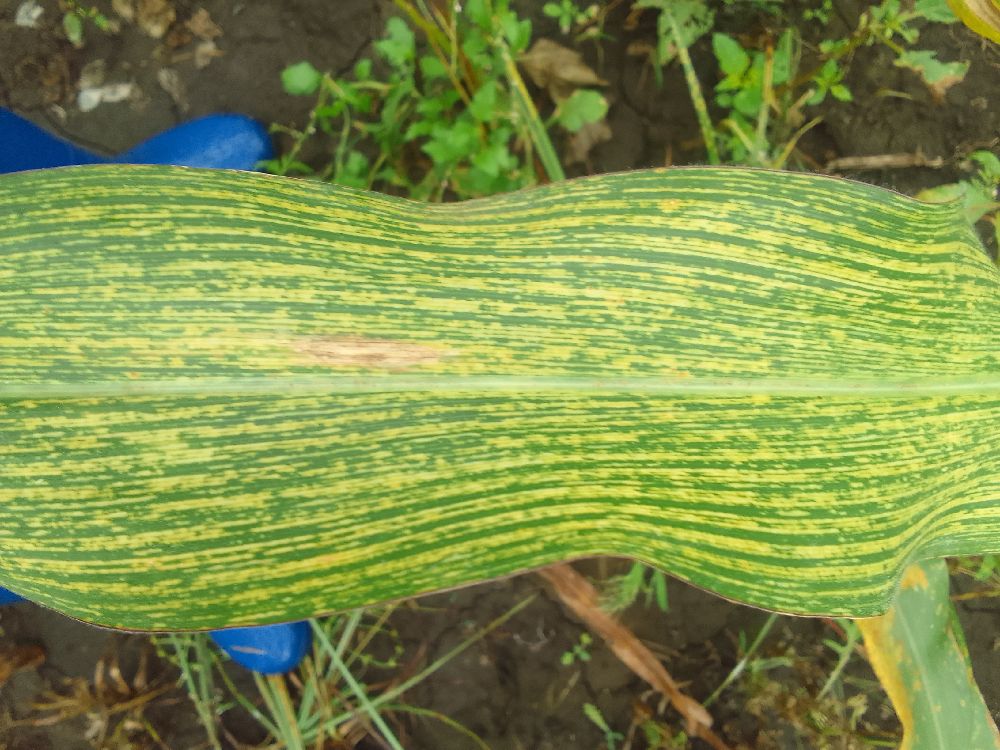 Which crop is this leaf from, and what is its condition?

maize, maize streak virus
